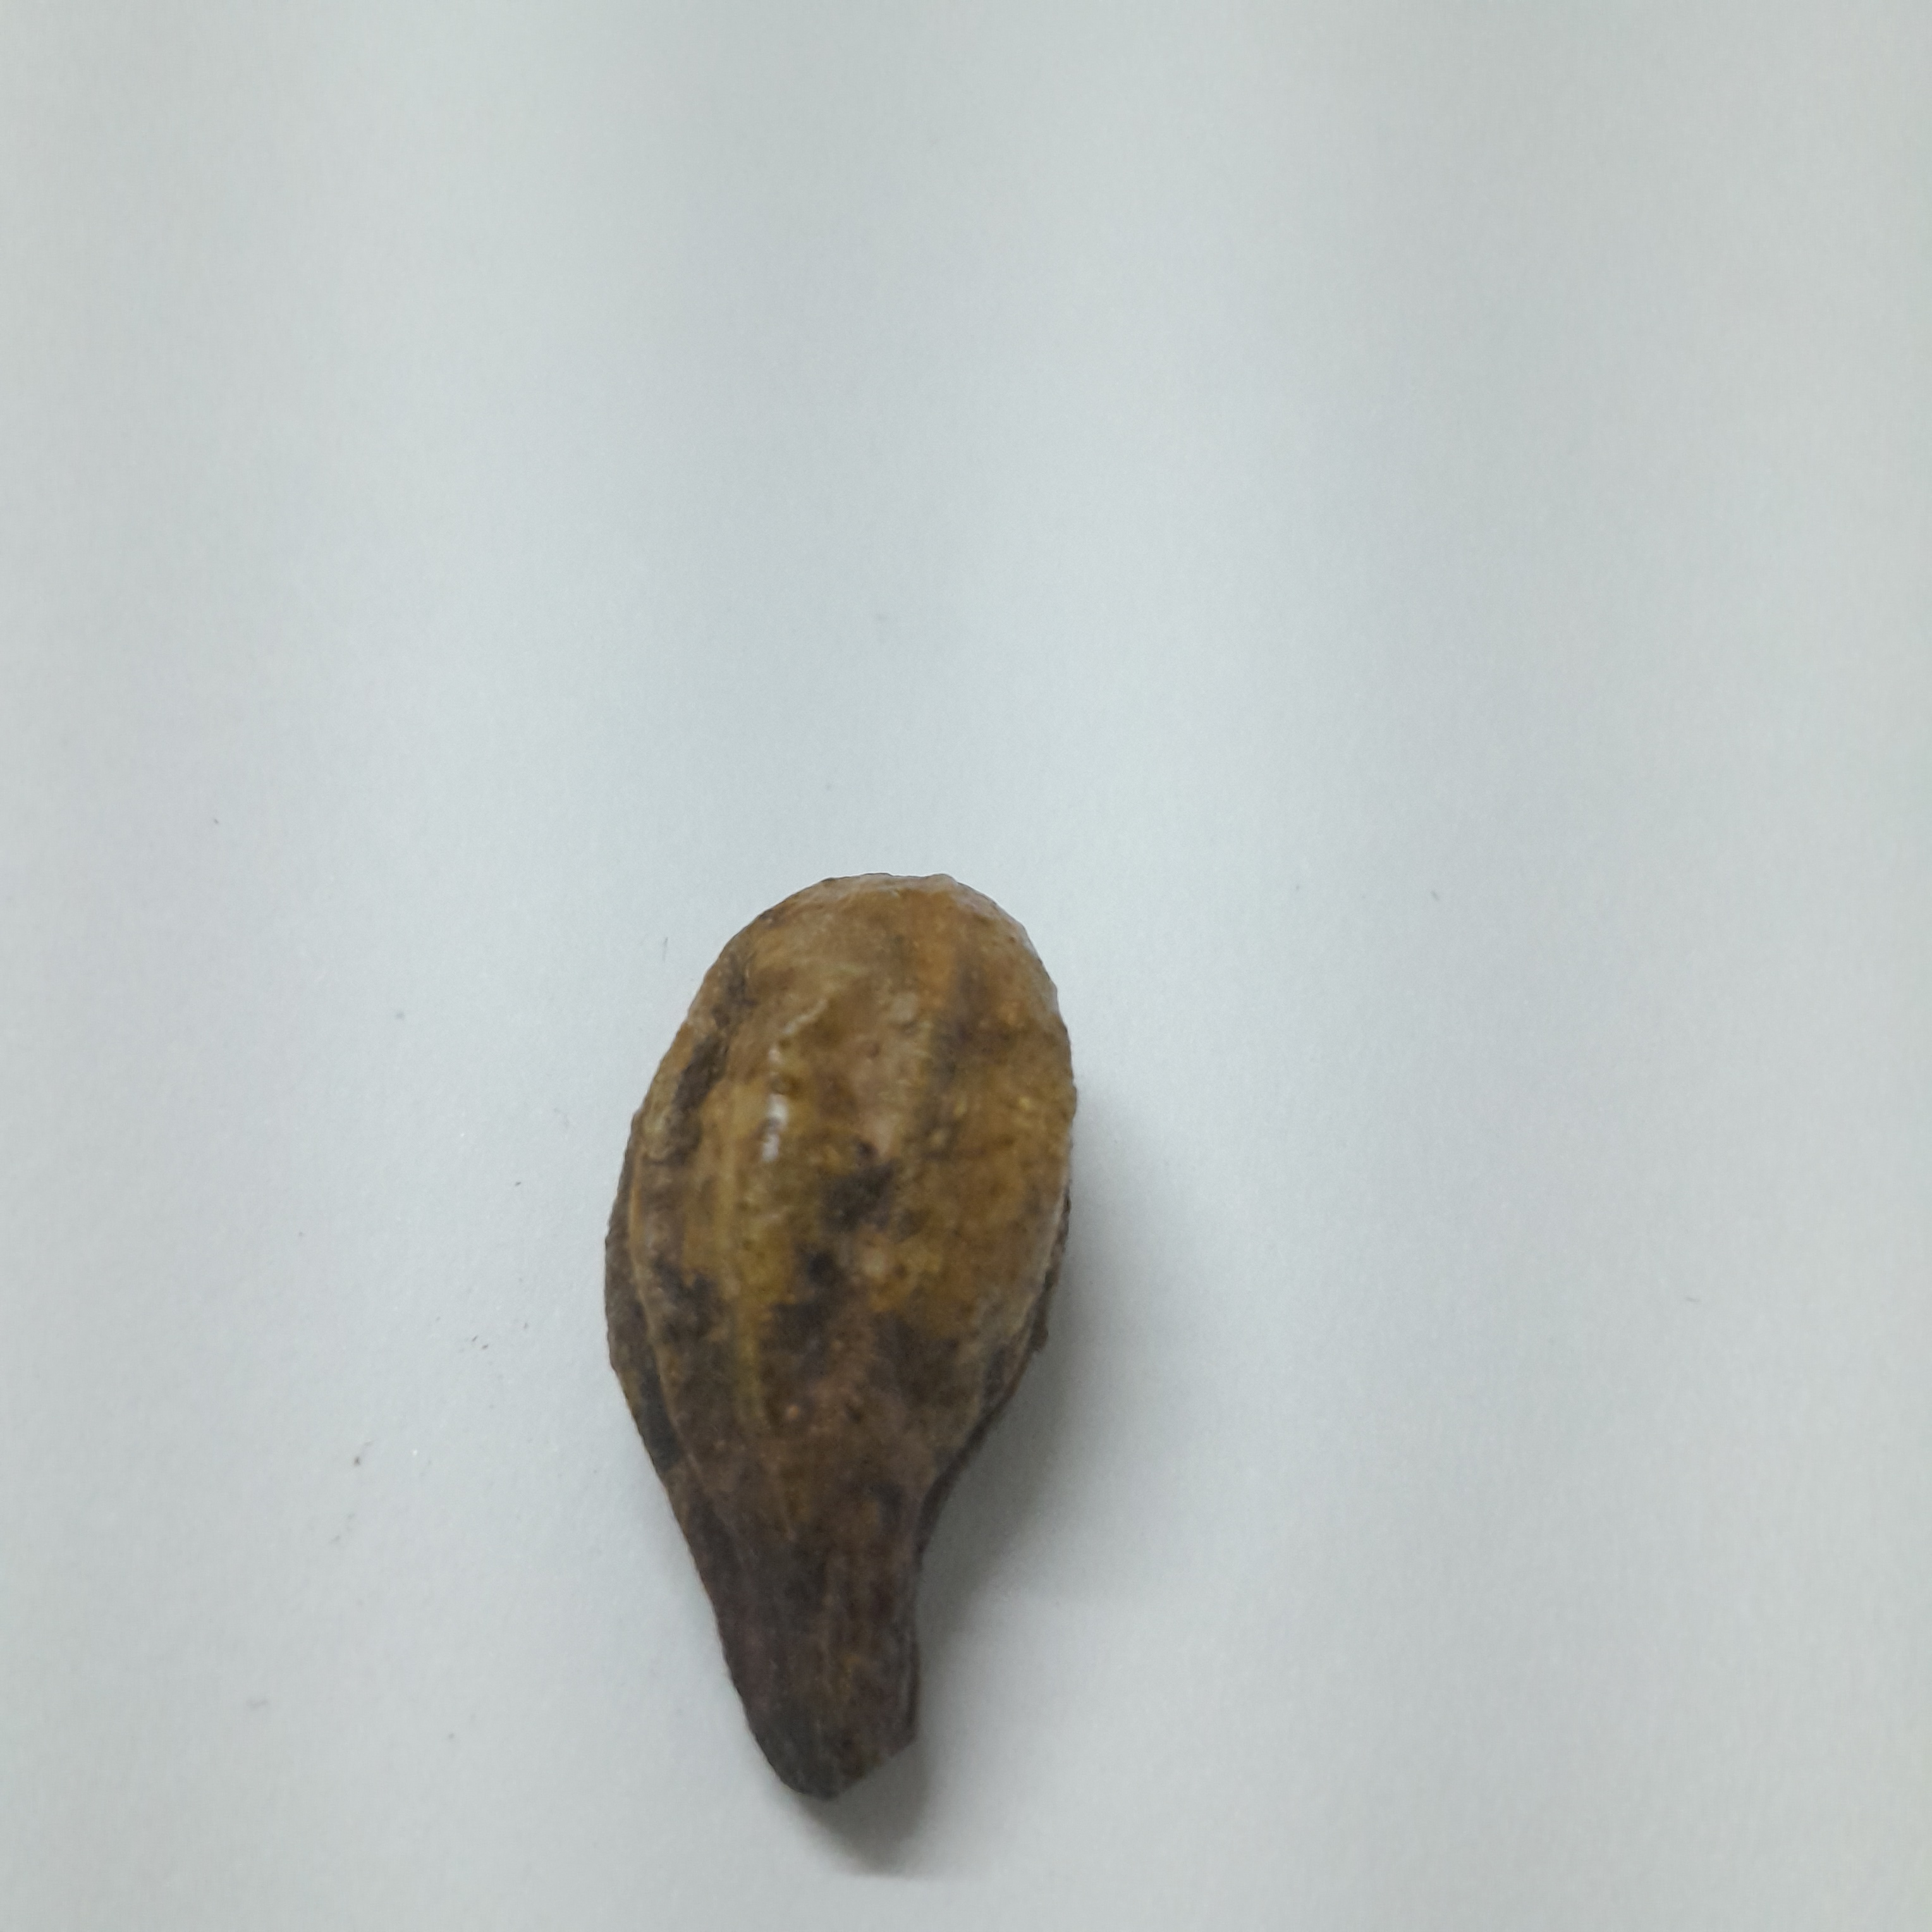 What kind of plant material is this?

hirdaa
